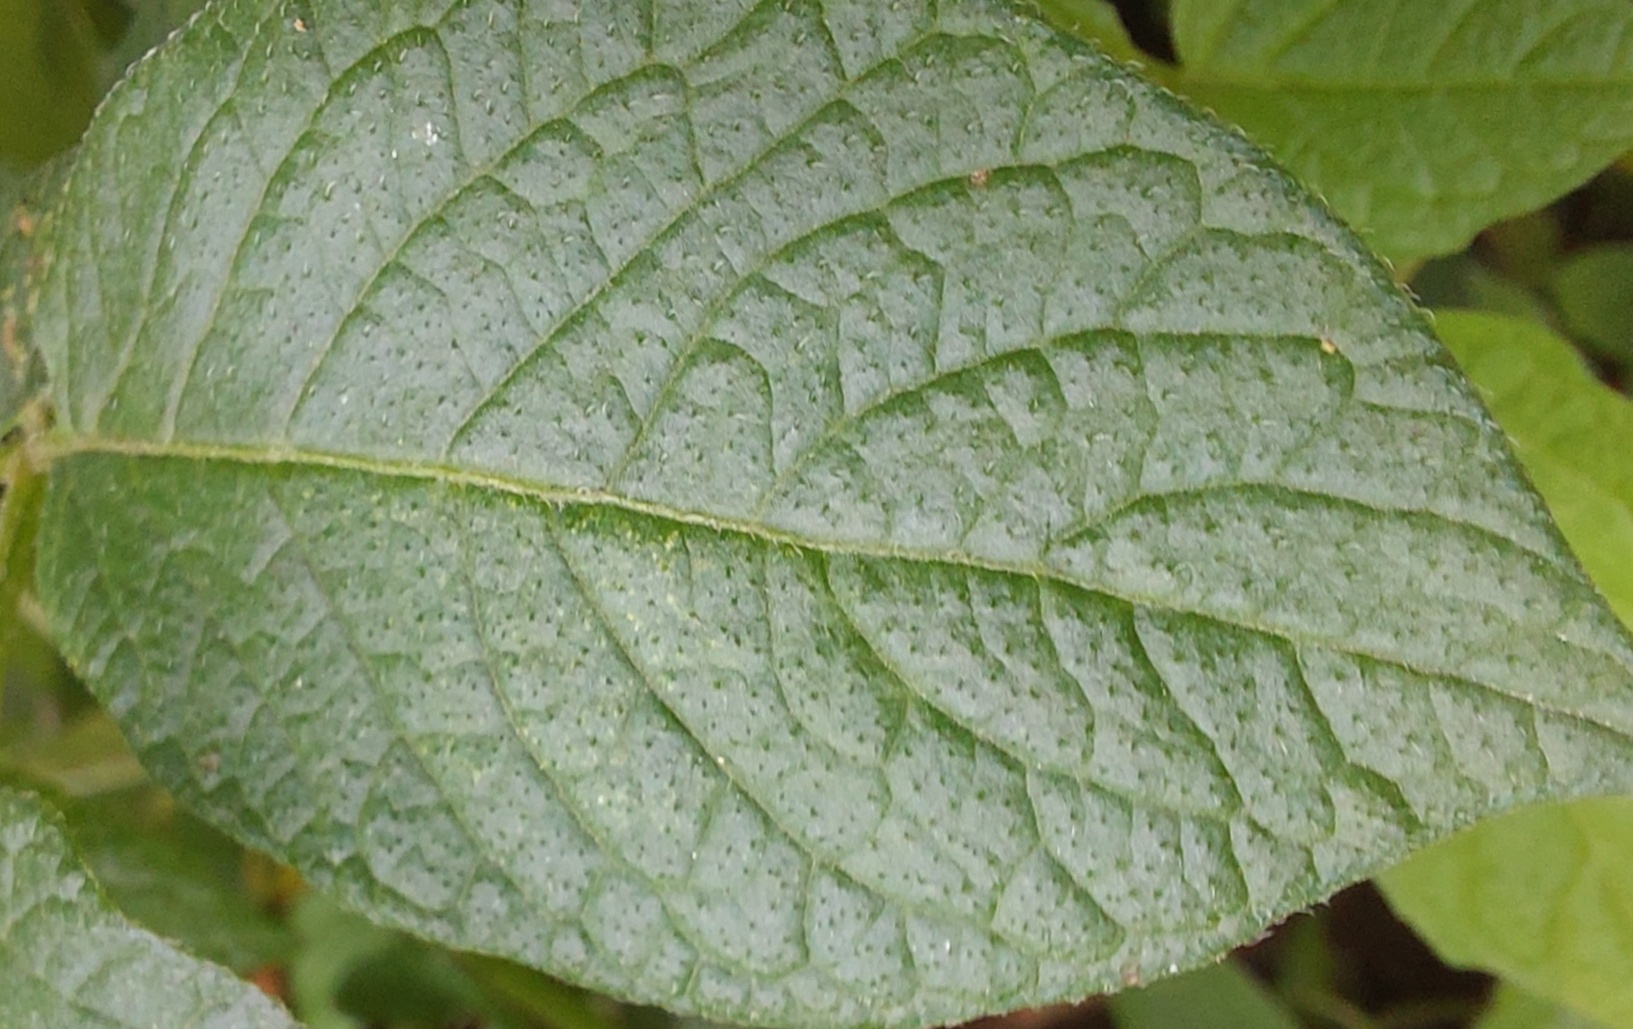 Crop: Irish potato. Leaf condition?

healthy
